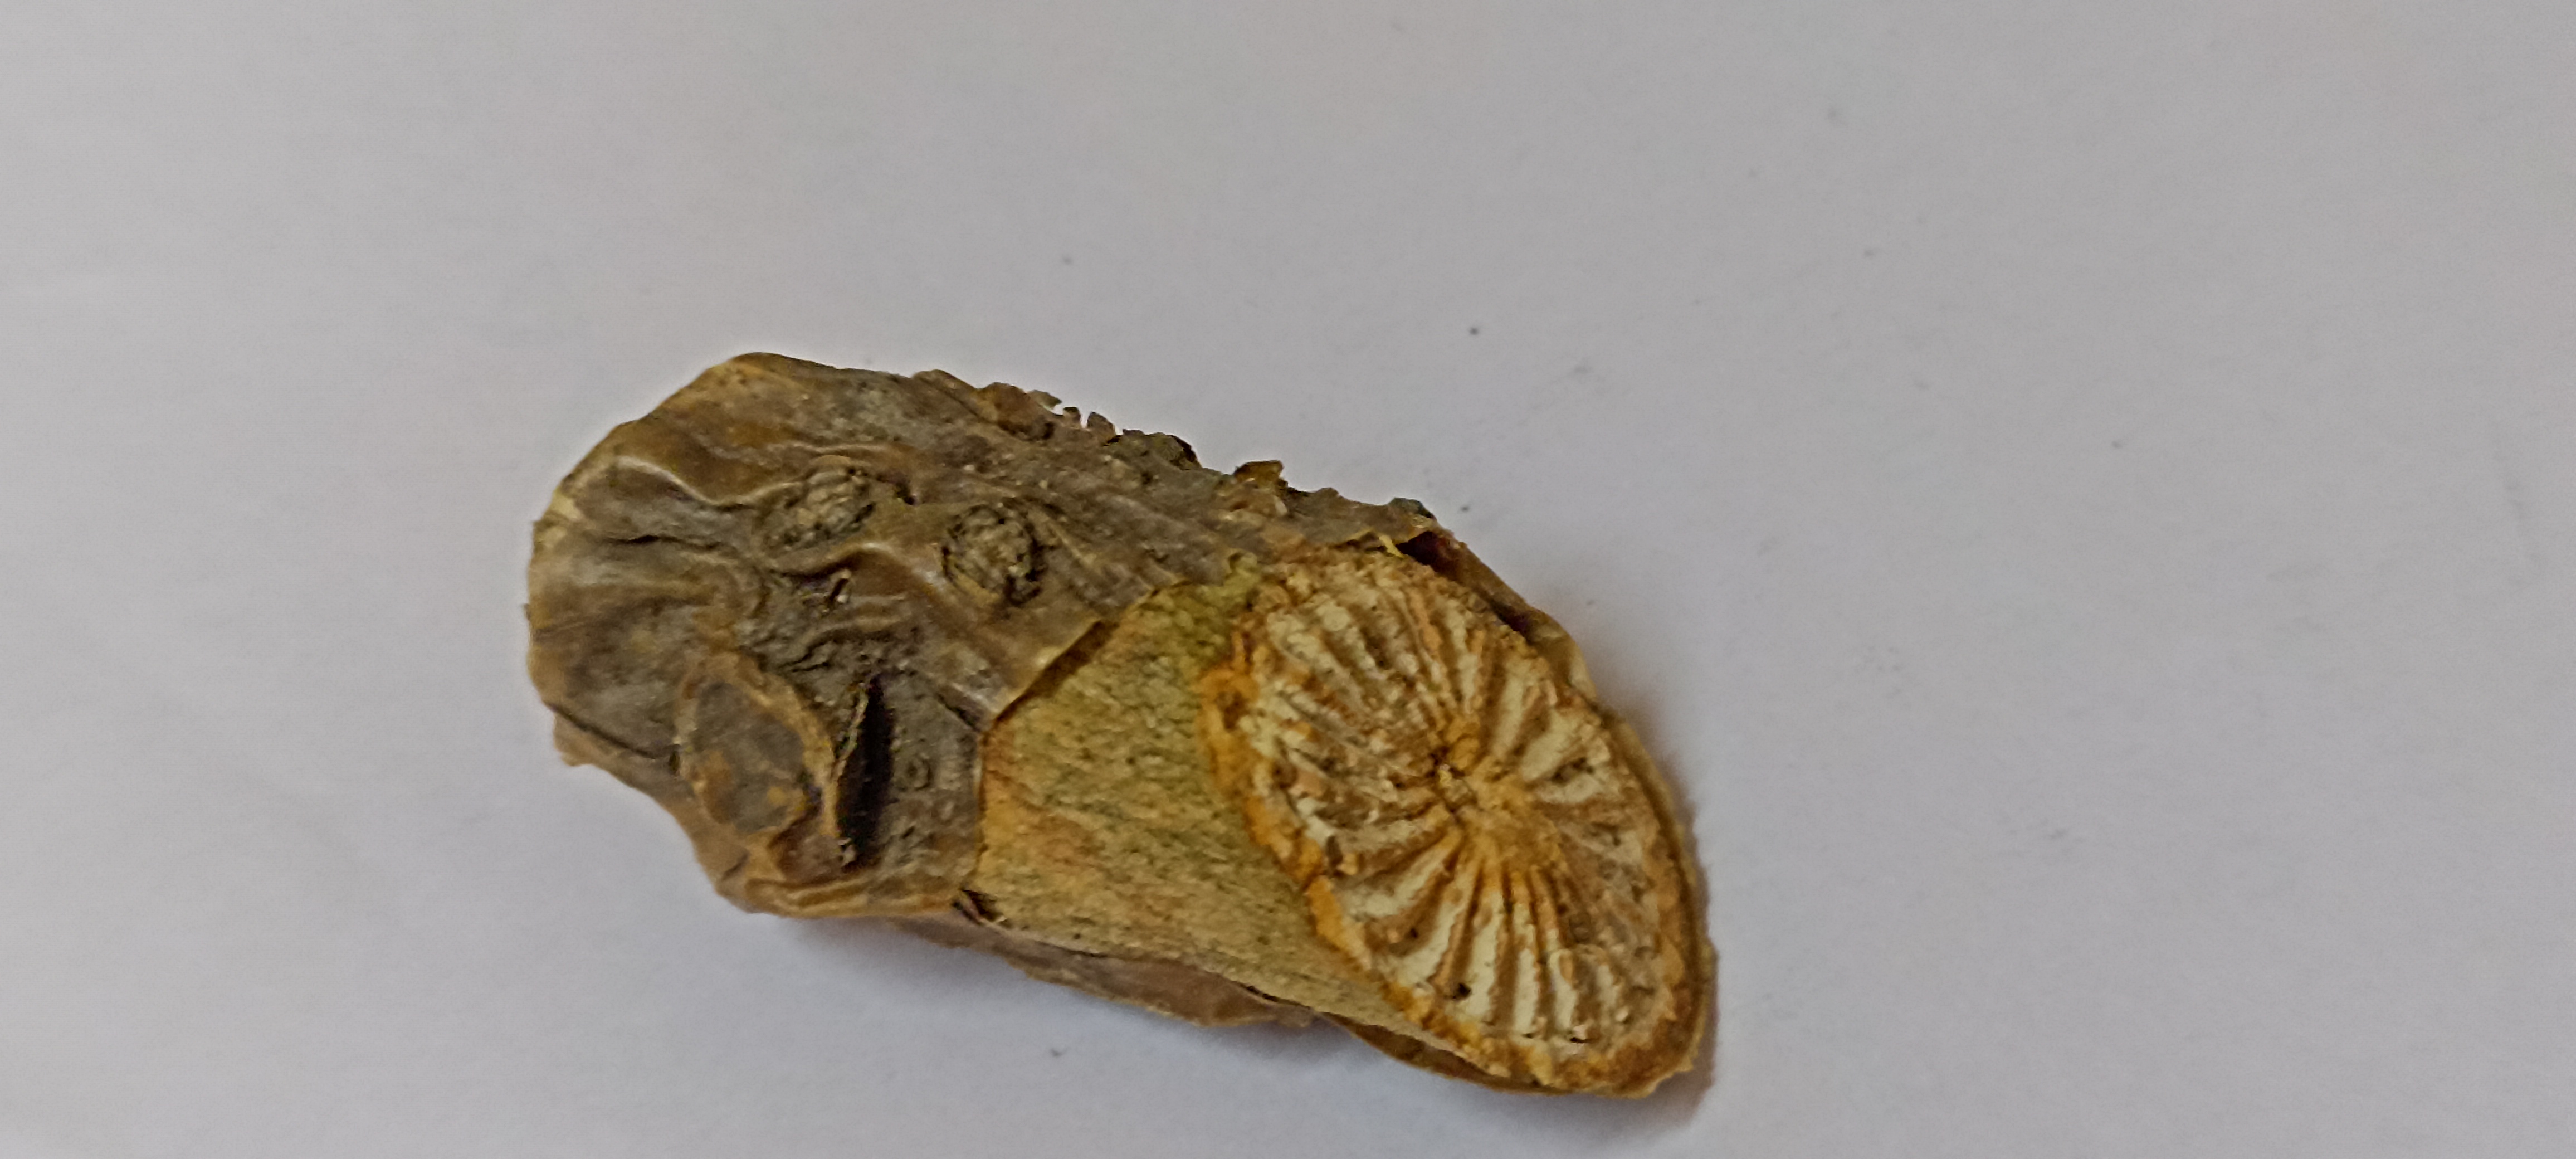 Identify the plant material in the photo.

gulvel
